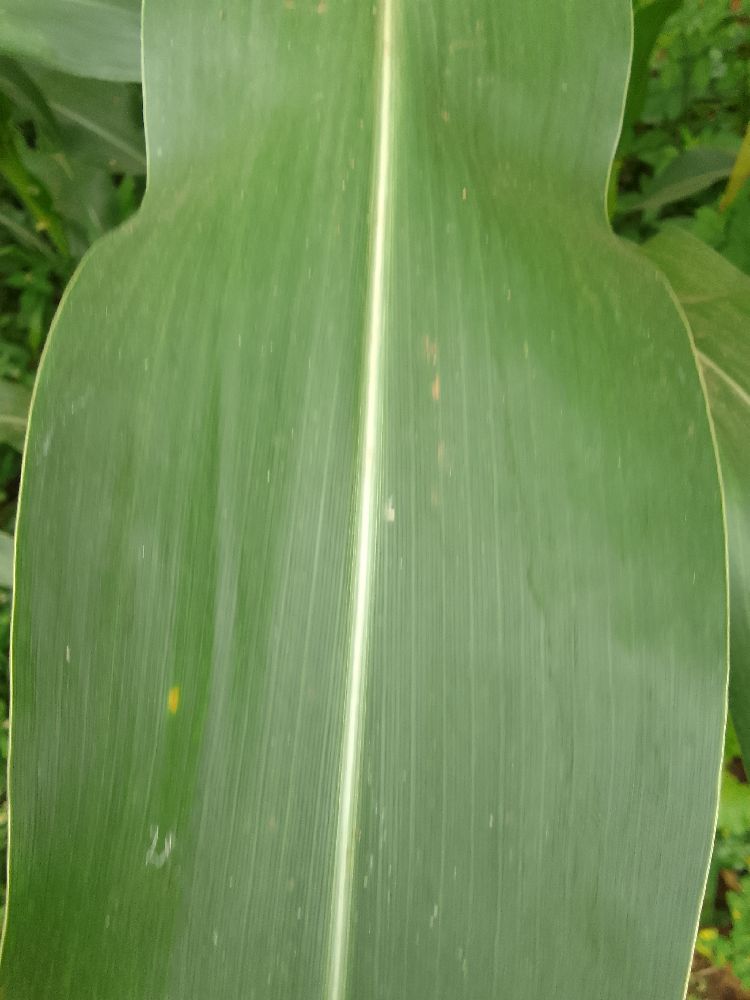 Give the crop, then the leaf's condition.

maize, healthy
